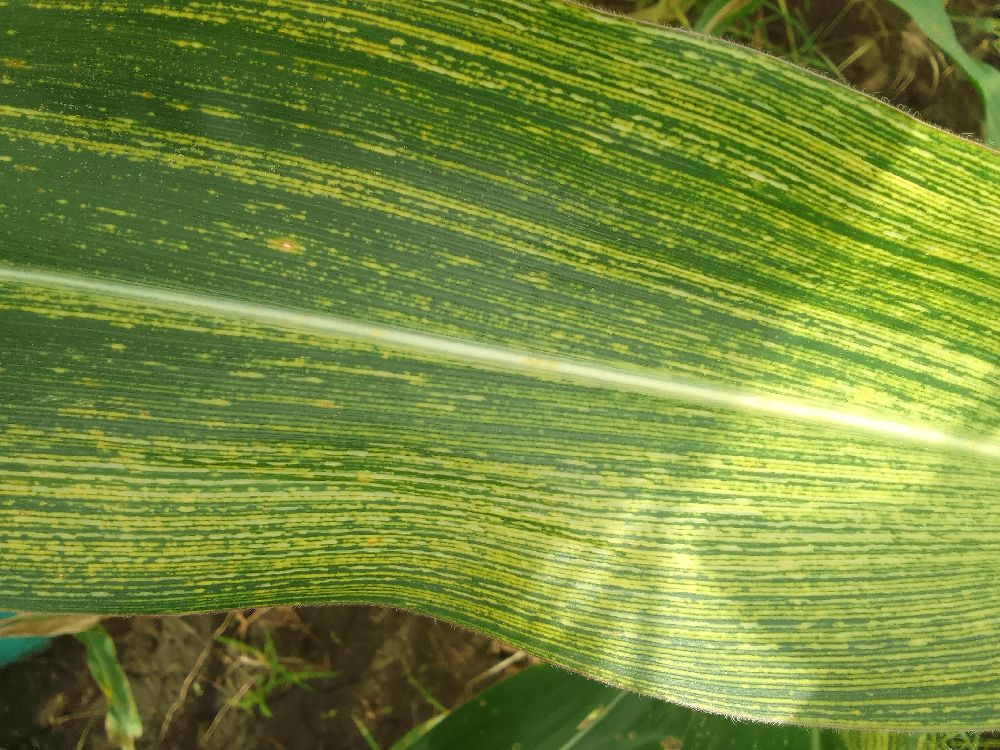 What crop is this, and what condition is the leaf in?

maize, maize streak virus
